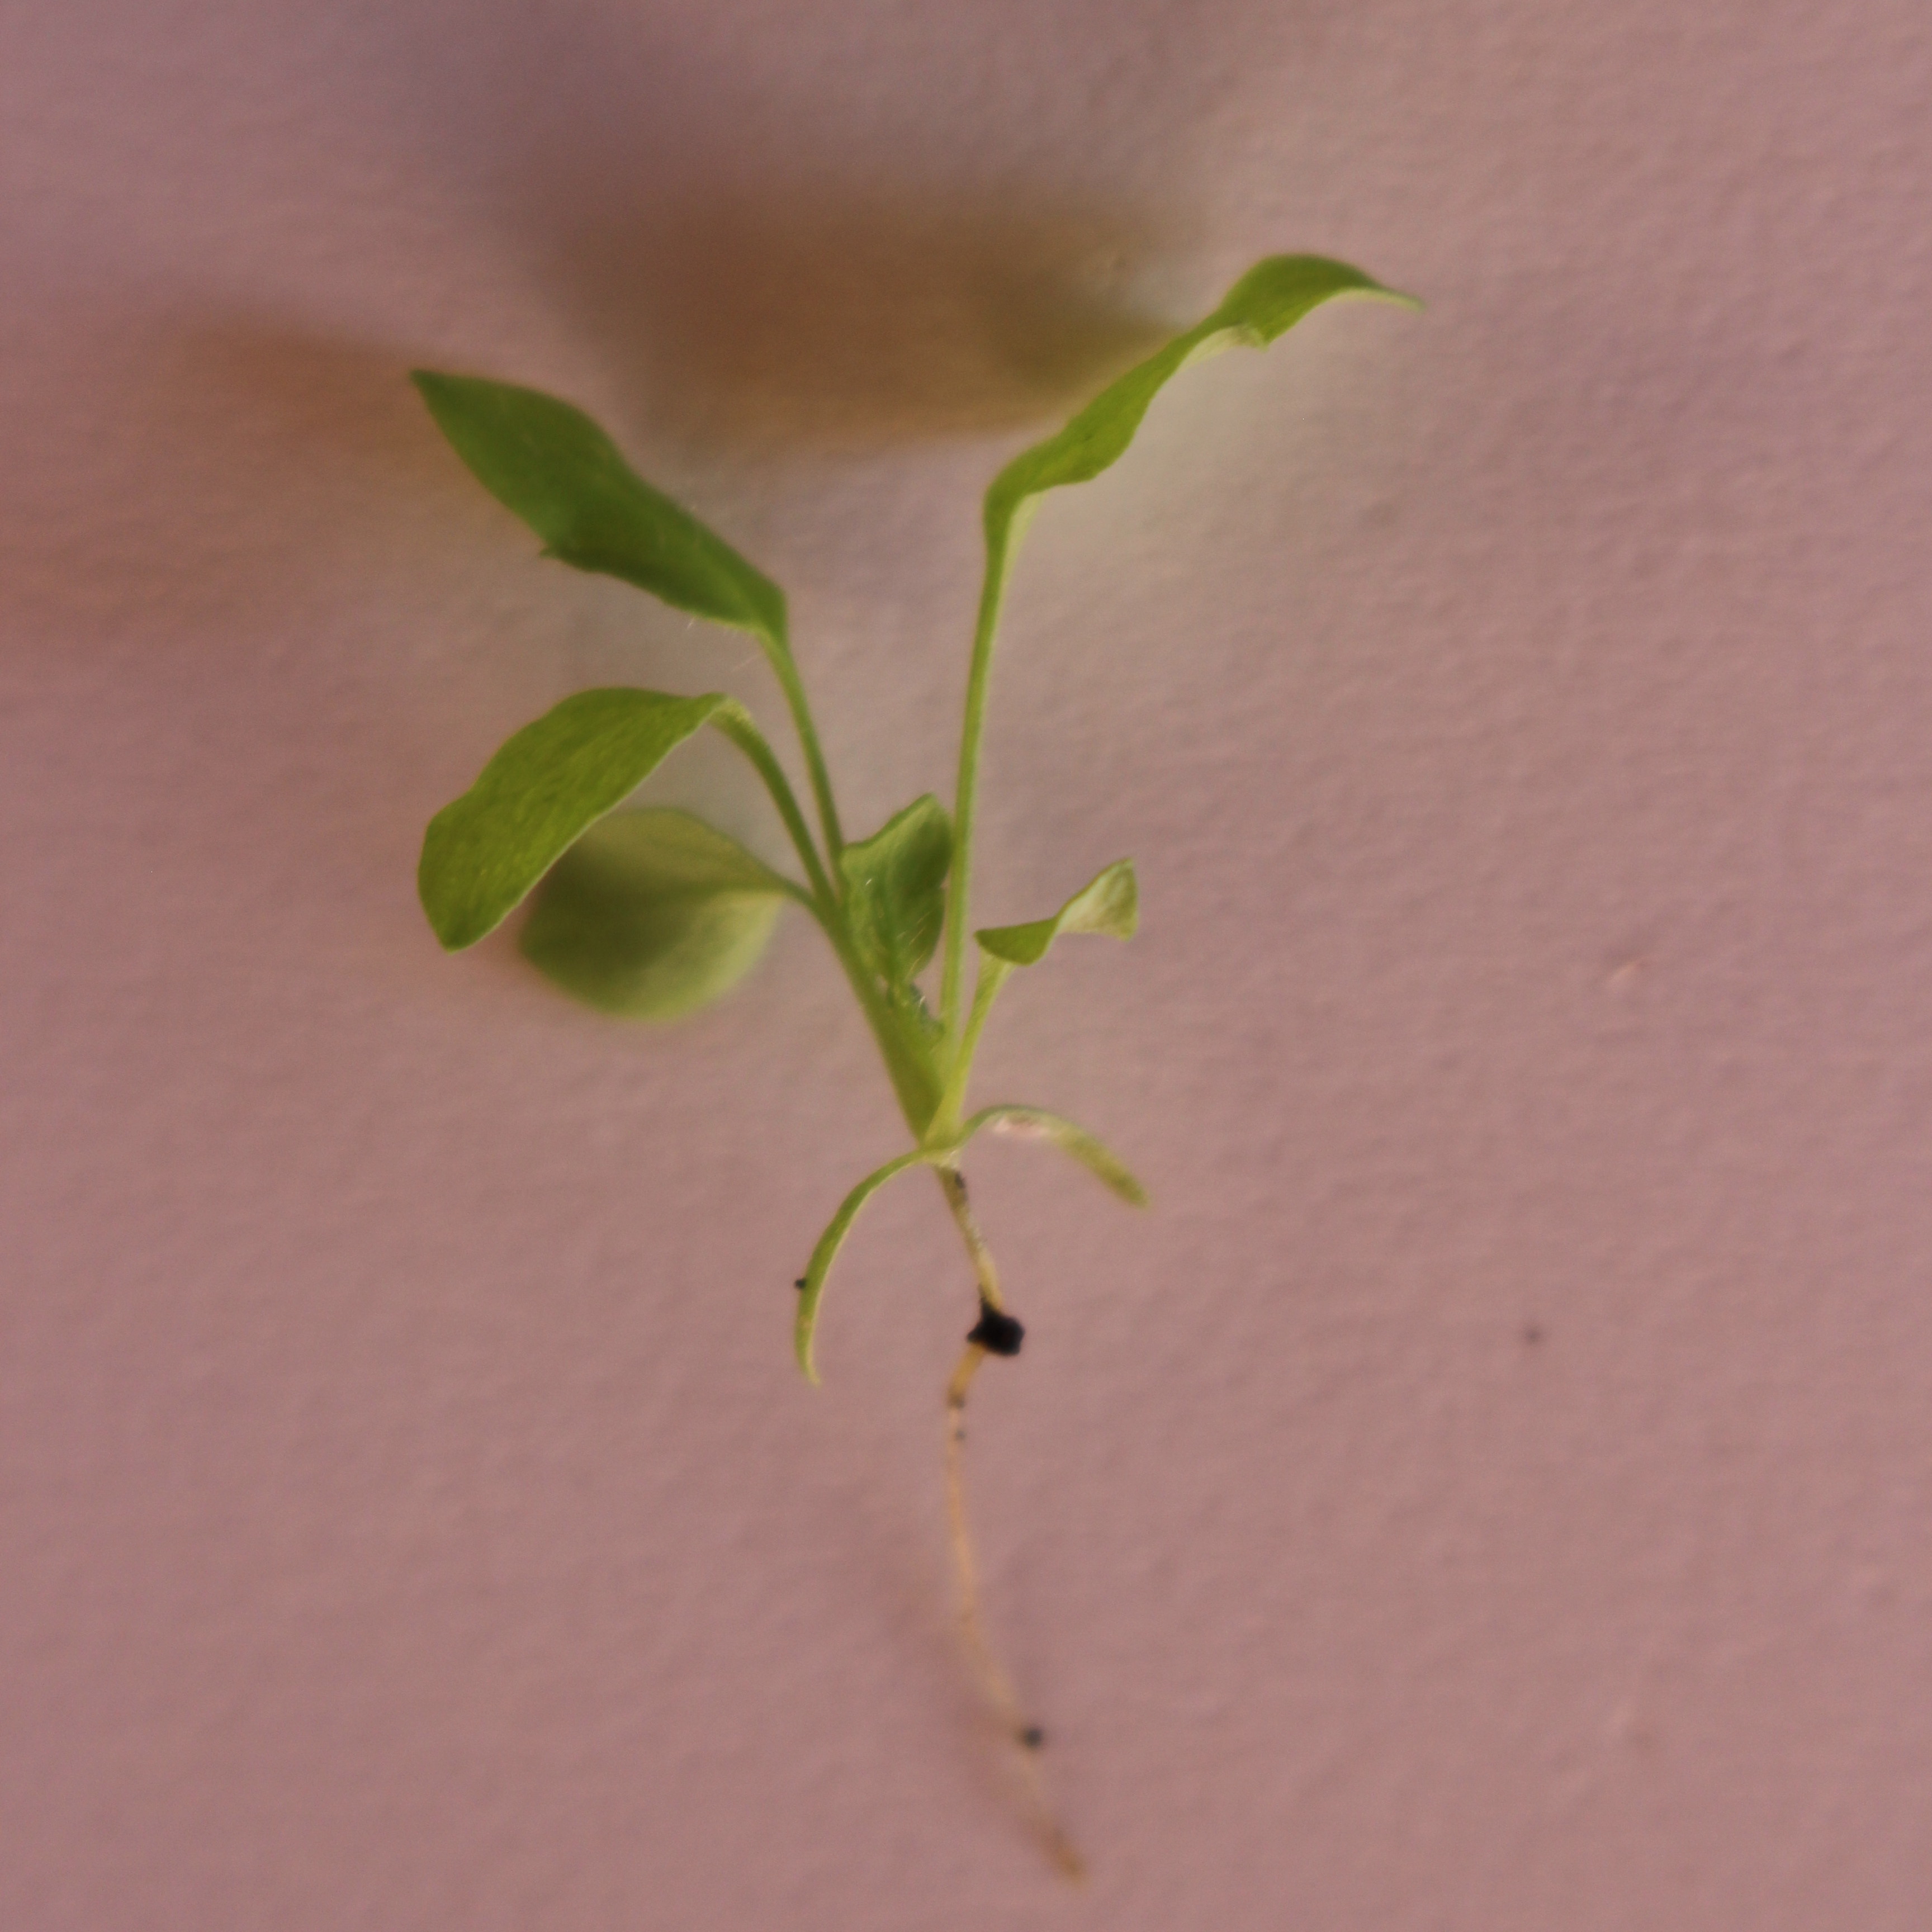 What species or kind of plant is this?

Papaver rhoeas
